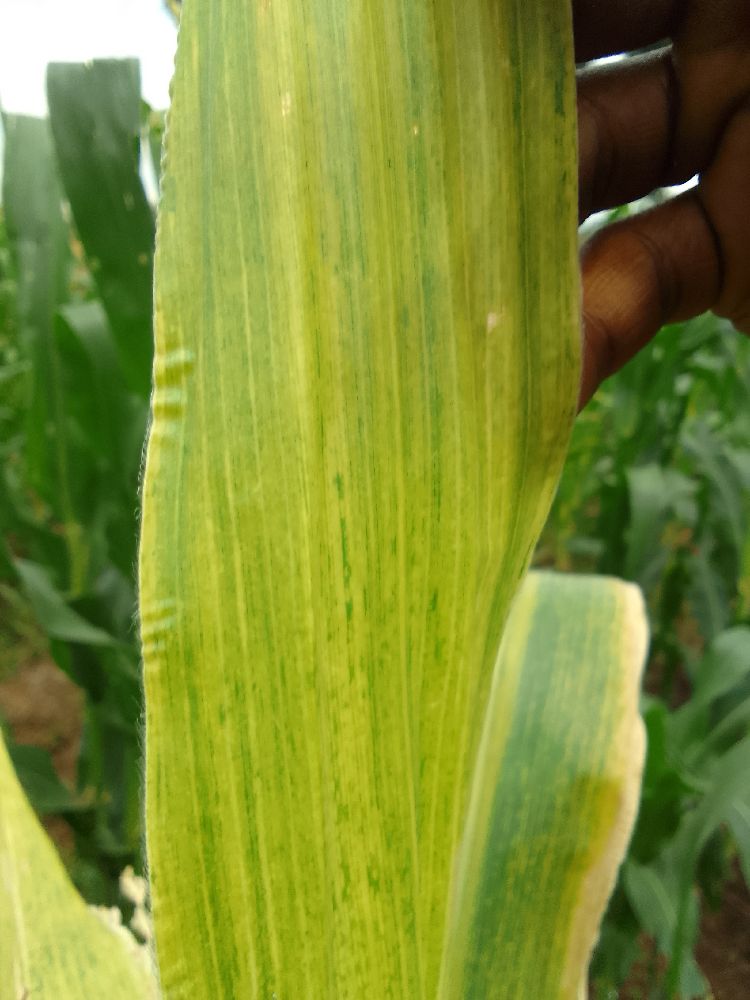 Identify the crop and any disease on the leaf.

maize, maize lethal necrosis
